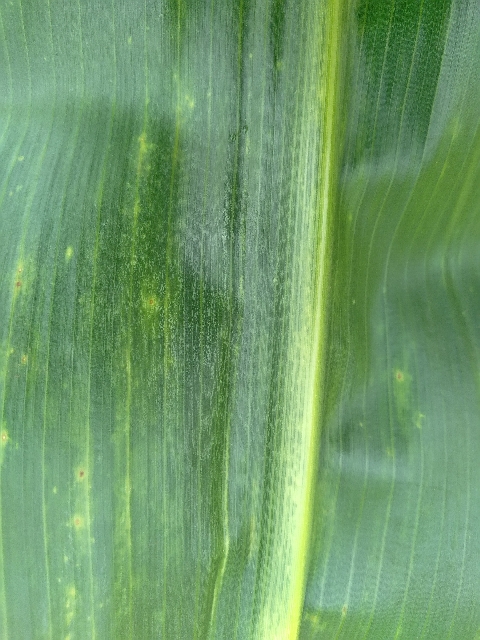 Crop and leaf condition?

maize, maize lethal necrosis
